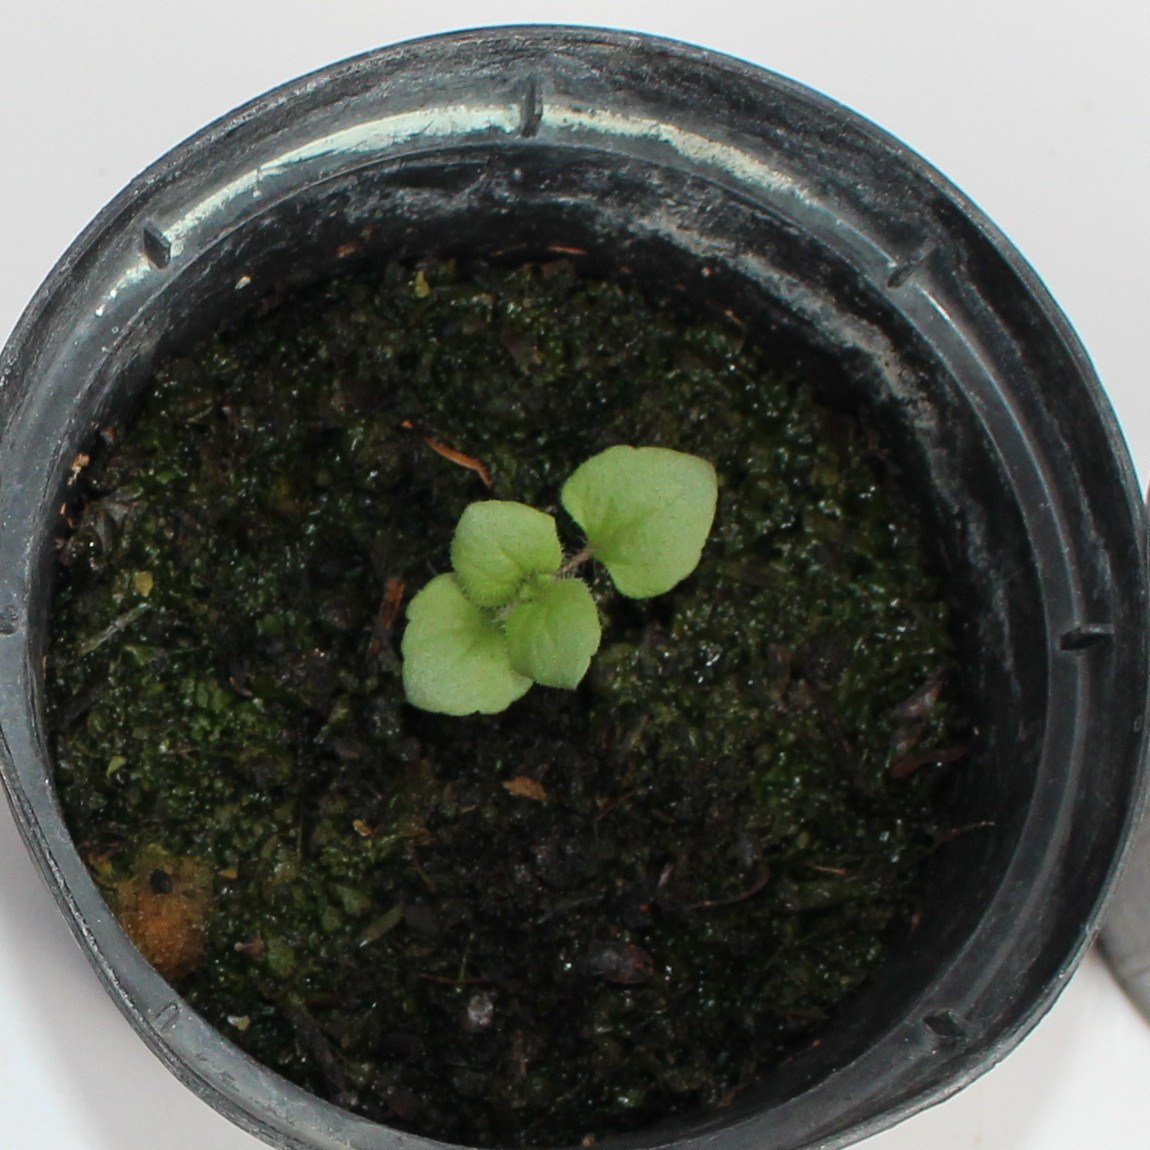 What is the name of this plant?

Veronica persica
